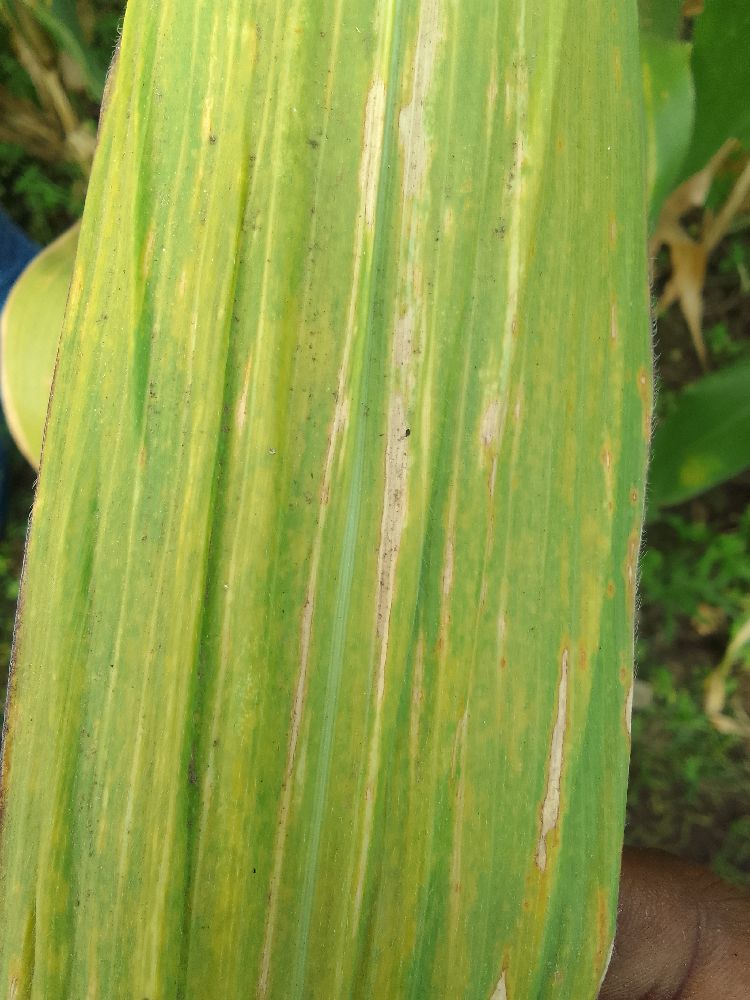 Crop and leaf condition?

maize, maize lethal necrosis
